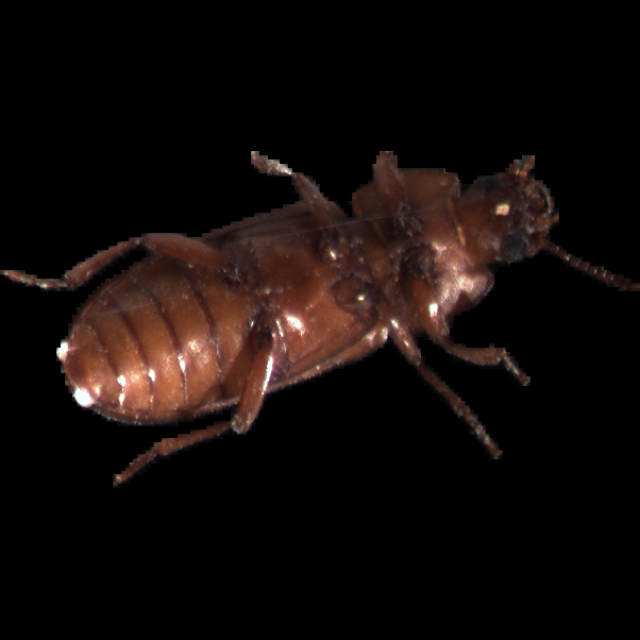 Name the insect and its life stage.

mealworm beetle
